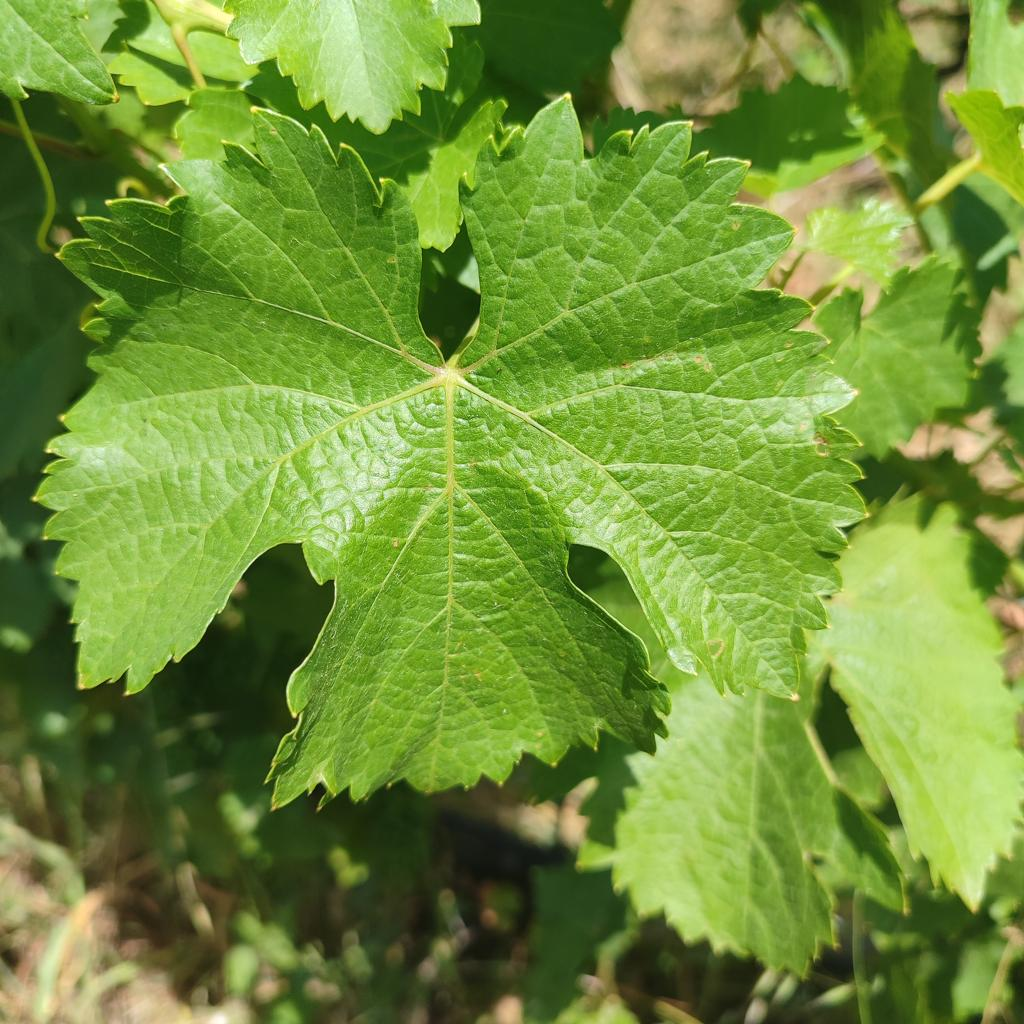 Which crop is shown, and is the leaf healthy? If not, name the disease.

grapevine, healthy
